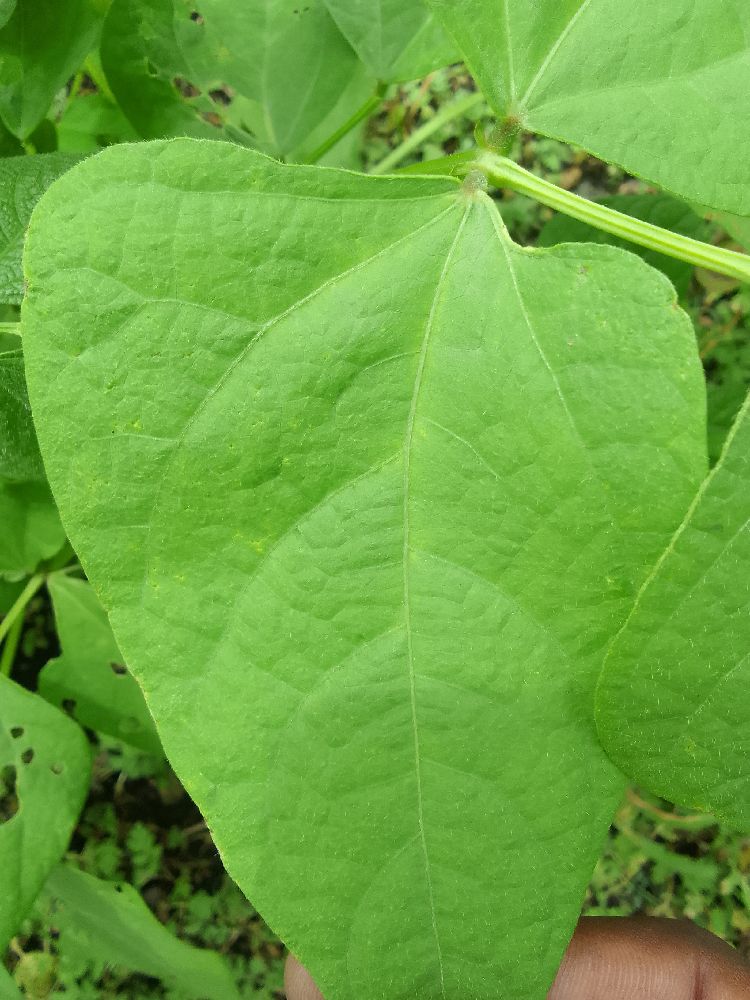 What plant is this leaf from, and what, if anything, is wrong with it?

common bean, healthy
